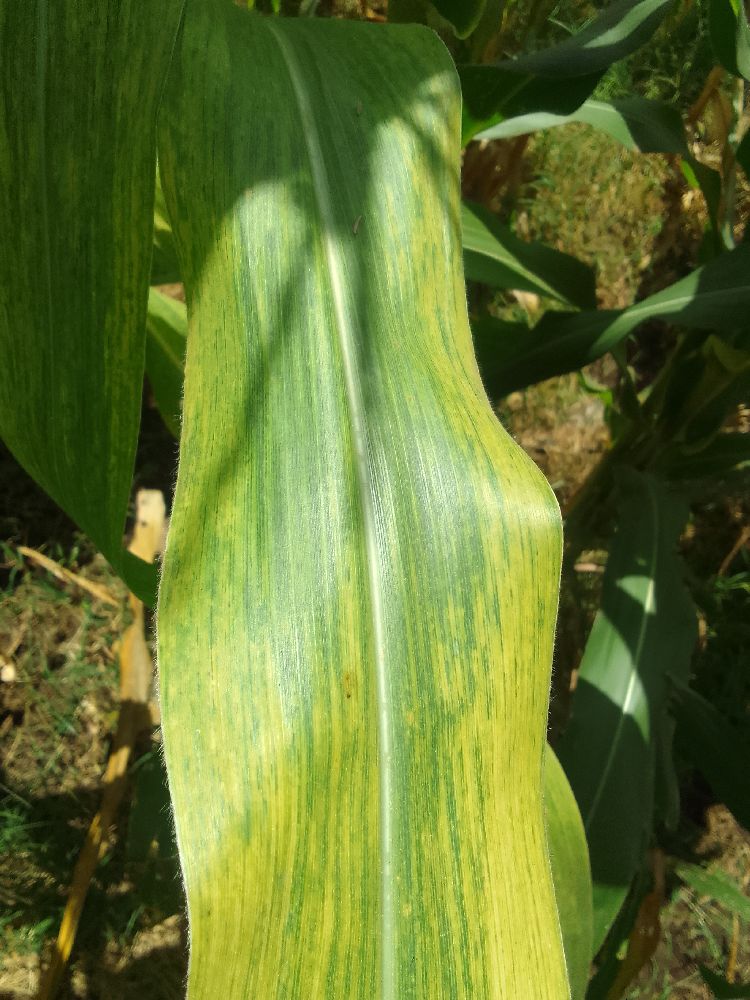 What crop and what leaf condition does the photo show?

maize, maize lethal necrosis
